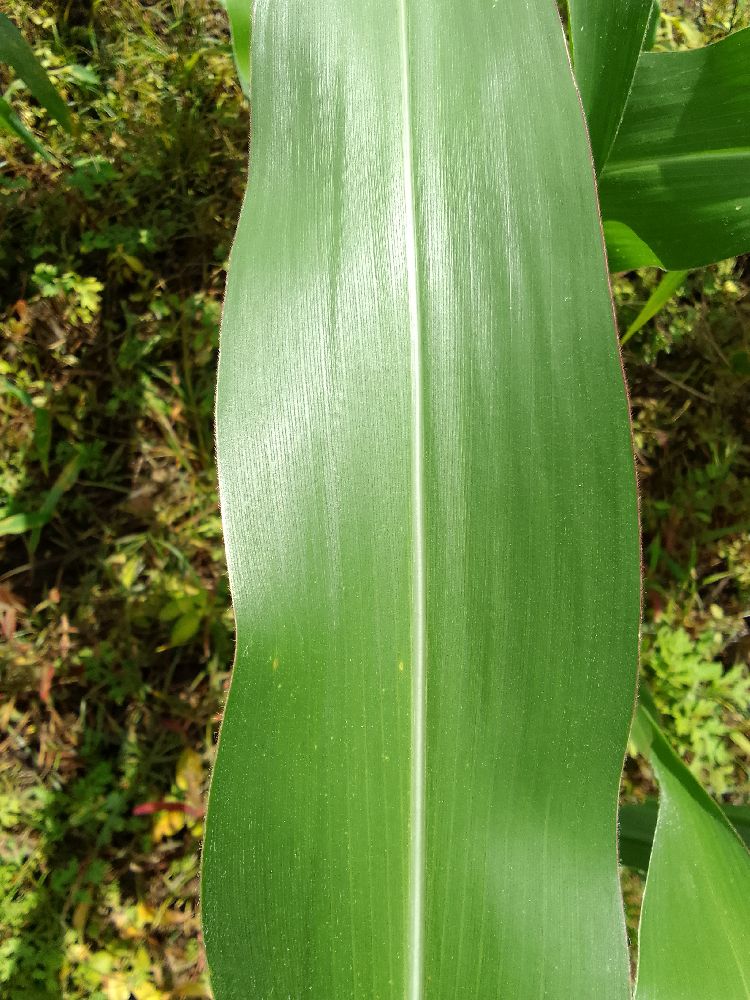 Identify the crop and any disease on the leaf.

maize, healthy
